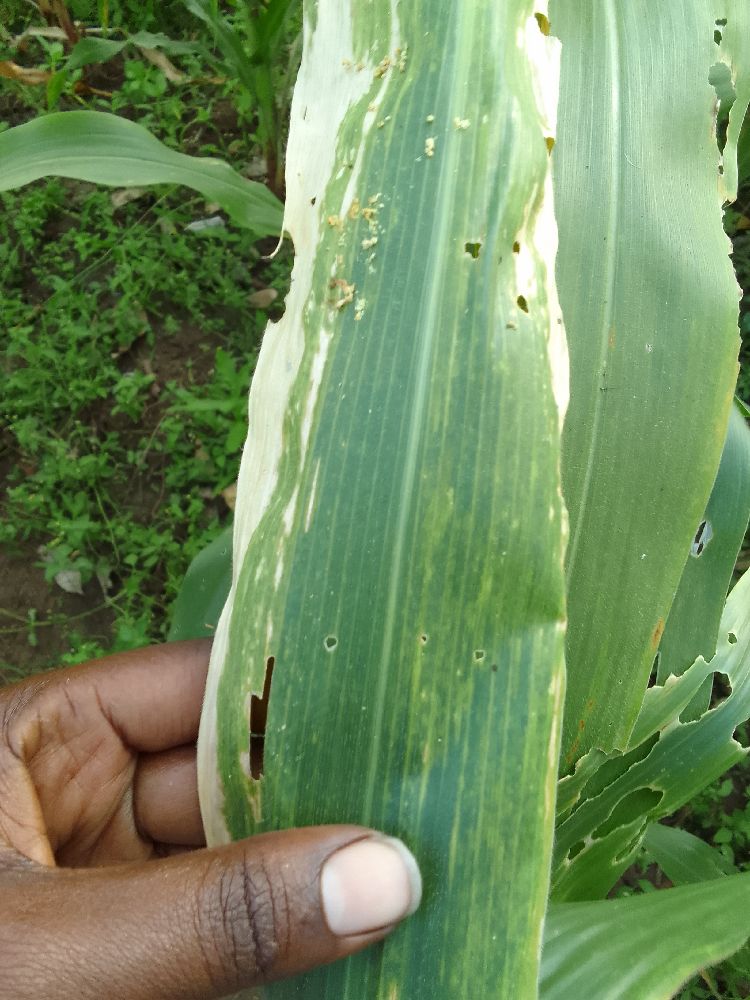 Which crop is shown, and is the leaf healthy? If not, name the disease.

maize, maize lethal necrosis
